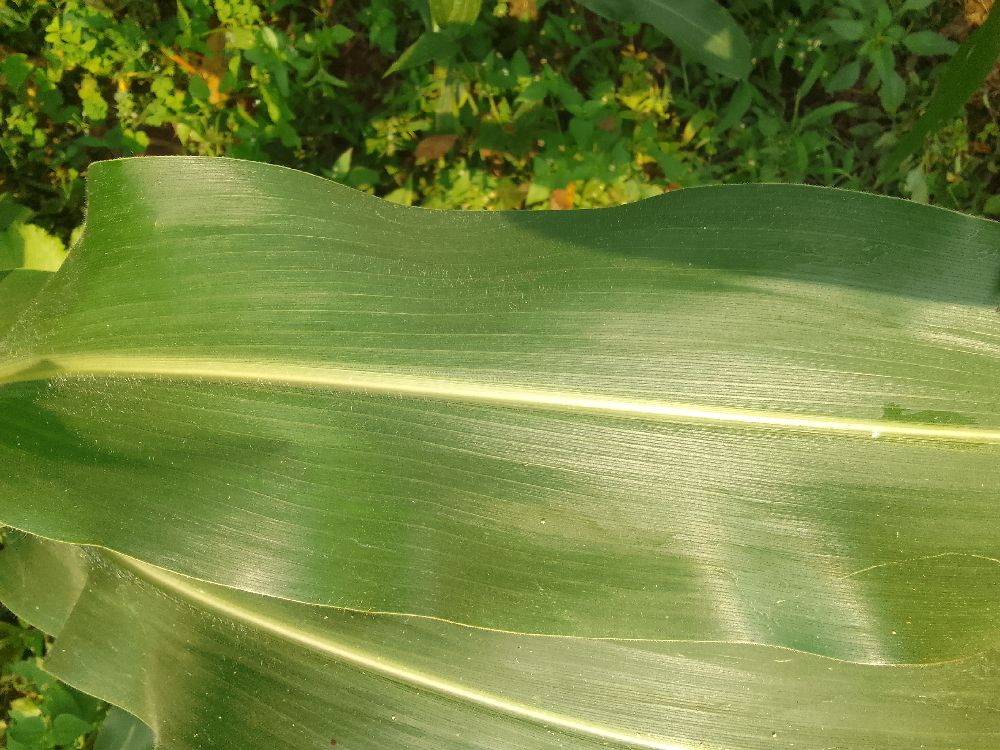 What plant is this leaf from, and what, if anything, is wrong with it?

maize, healthy
